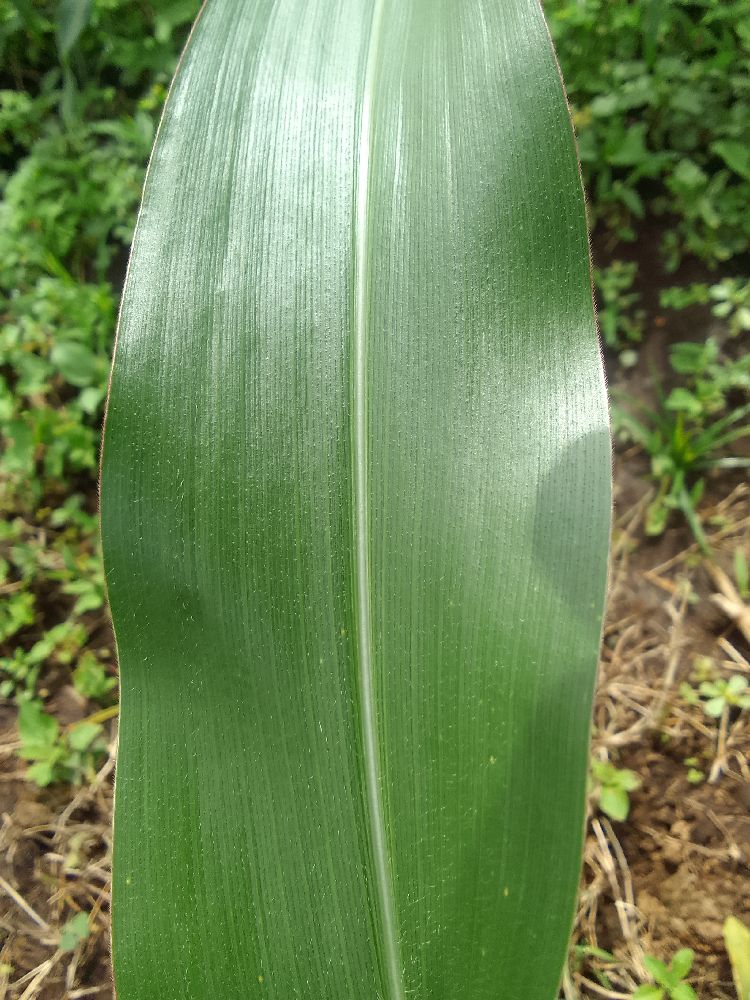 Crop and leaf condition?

maize, healthy
